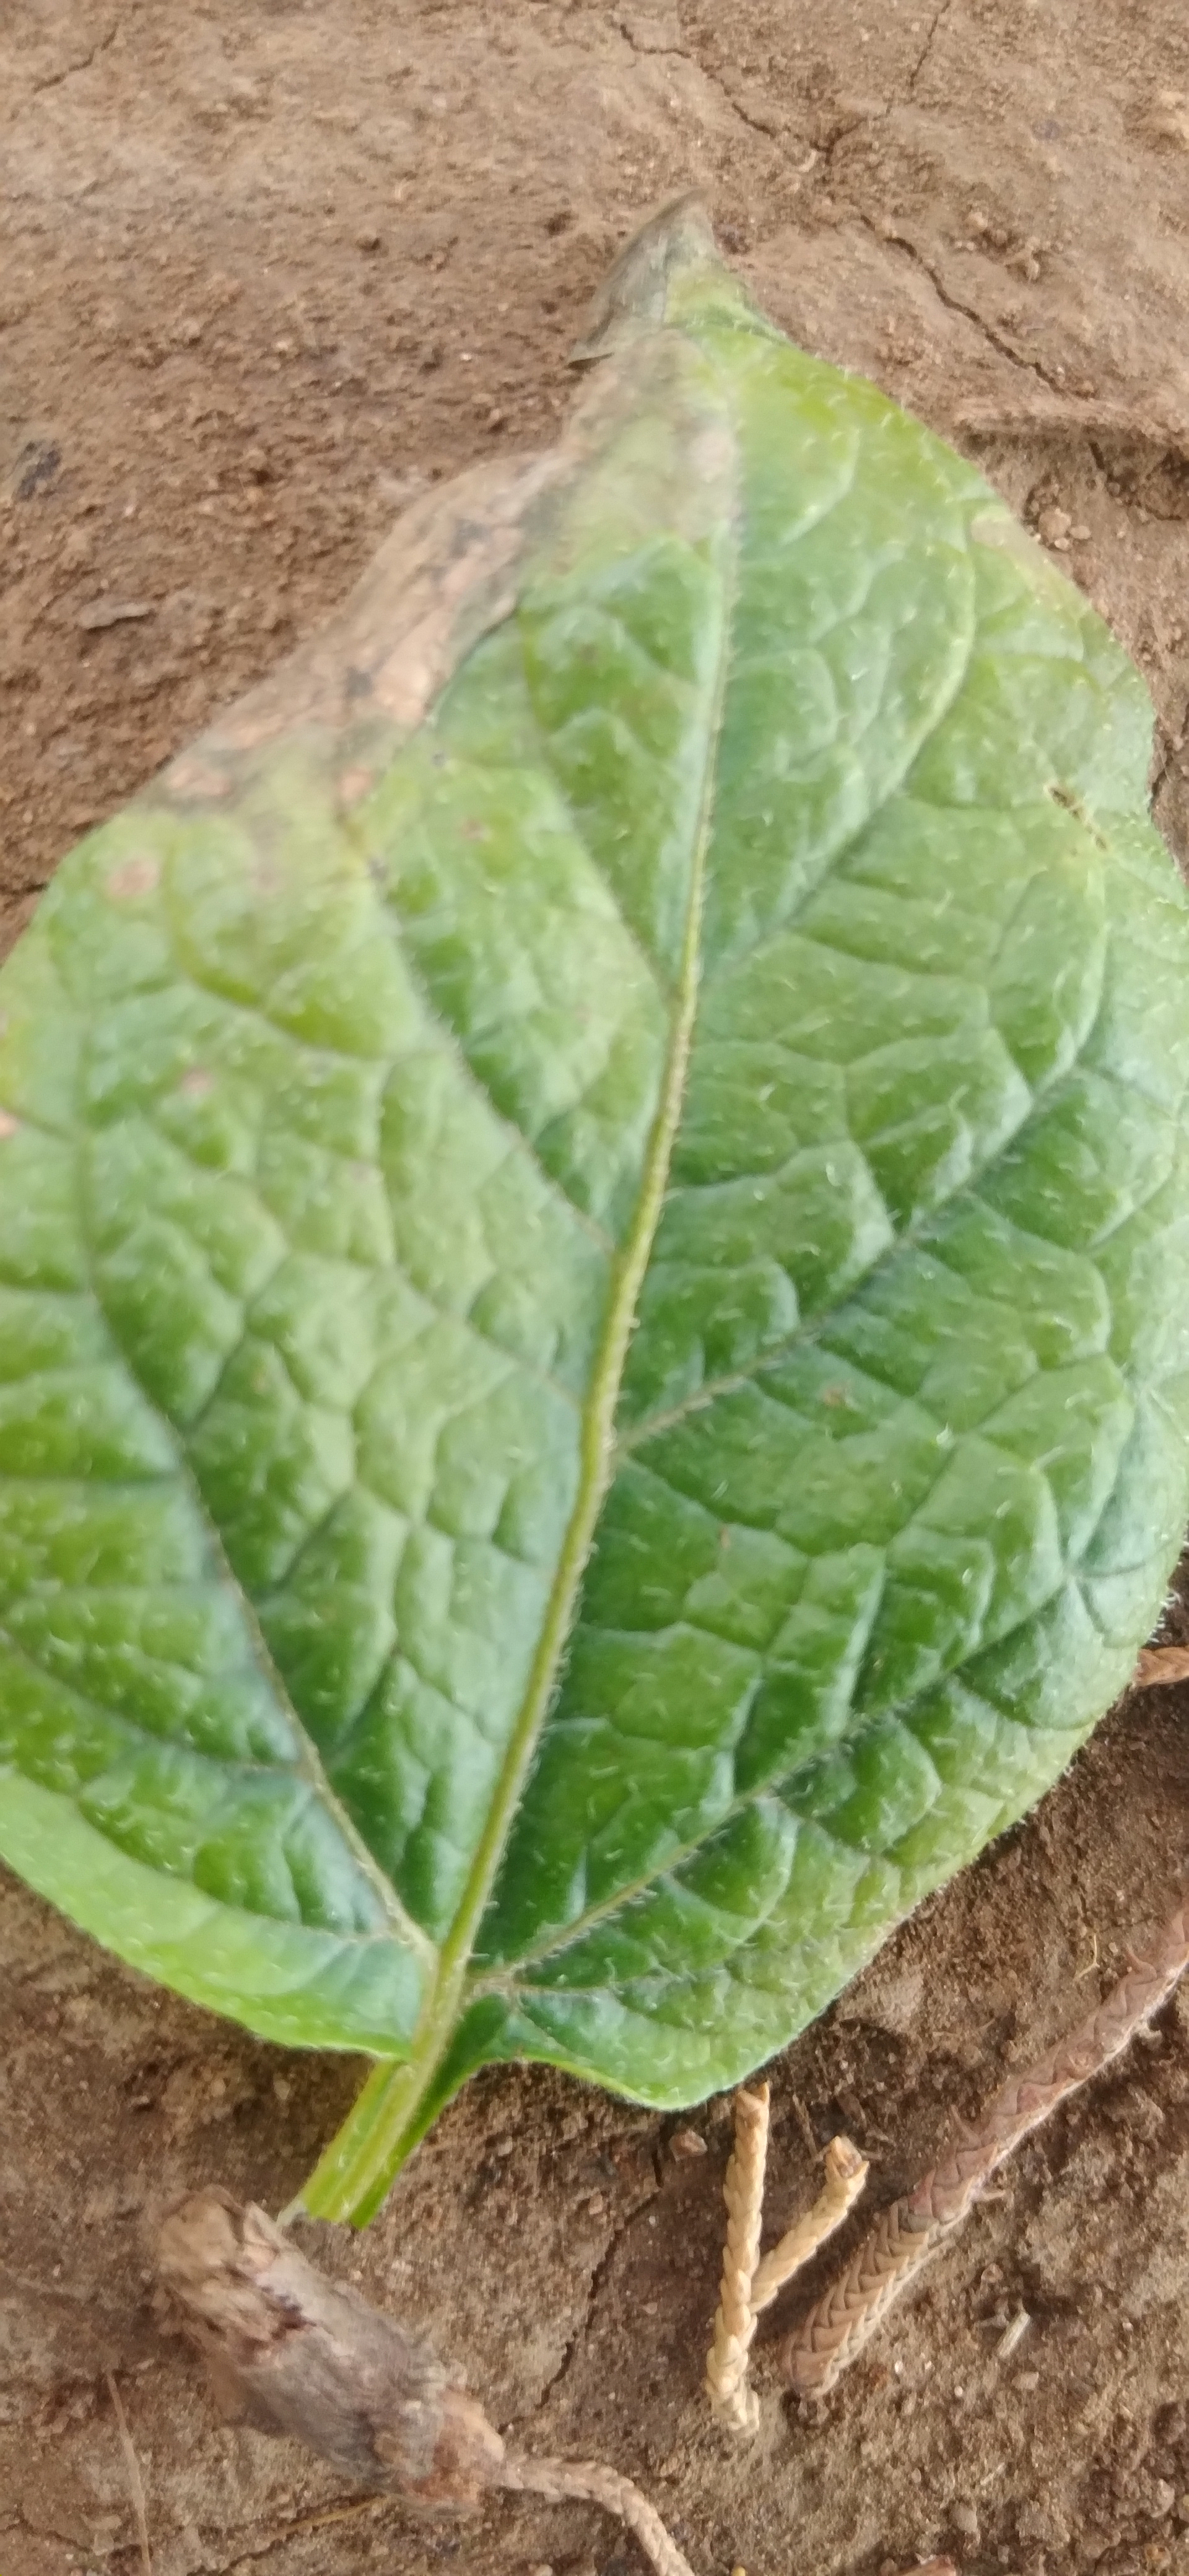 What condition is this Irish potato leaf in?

early blight
